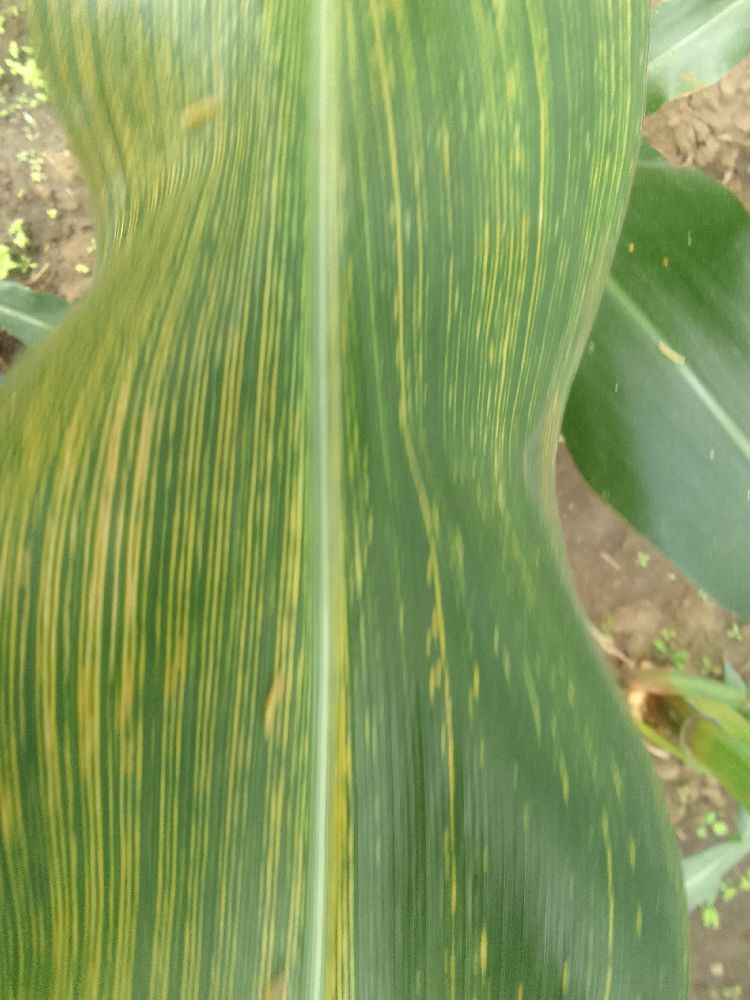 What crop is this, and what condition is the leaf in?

maize, maize streak virus
